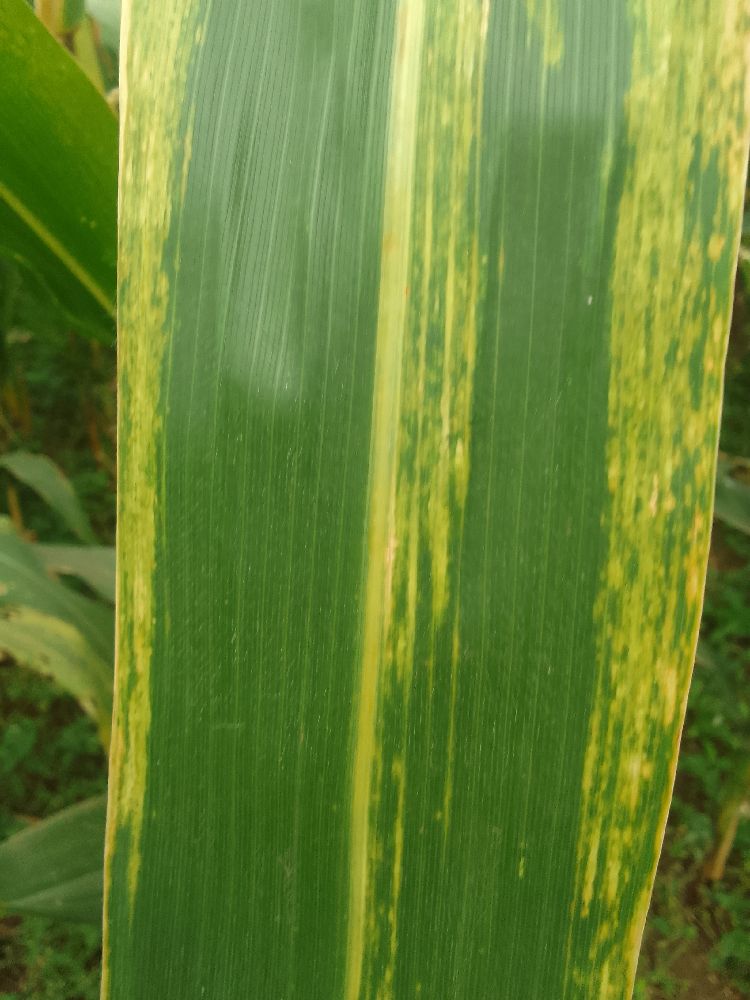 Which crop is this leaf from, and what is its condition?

maize, maize lethal necrosis
